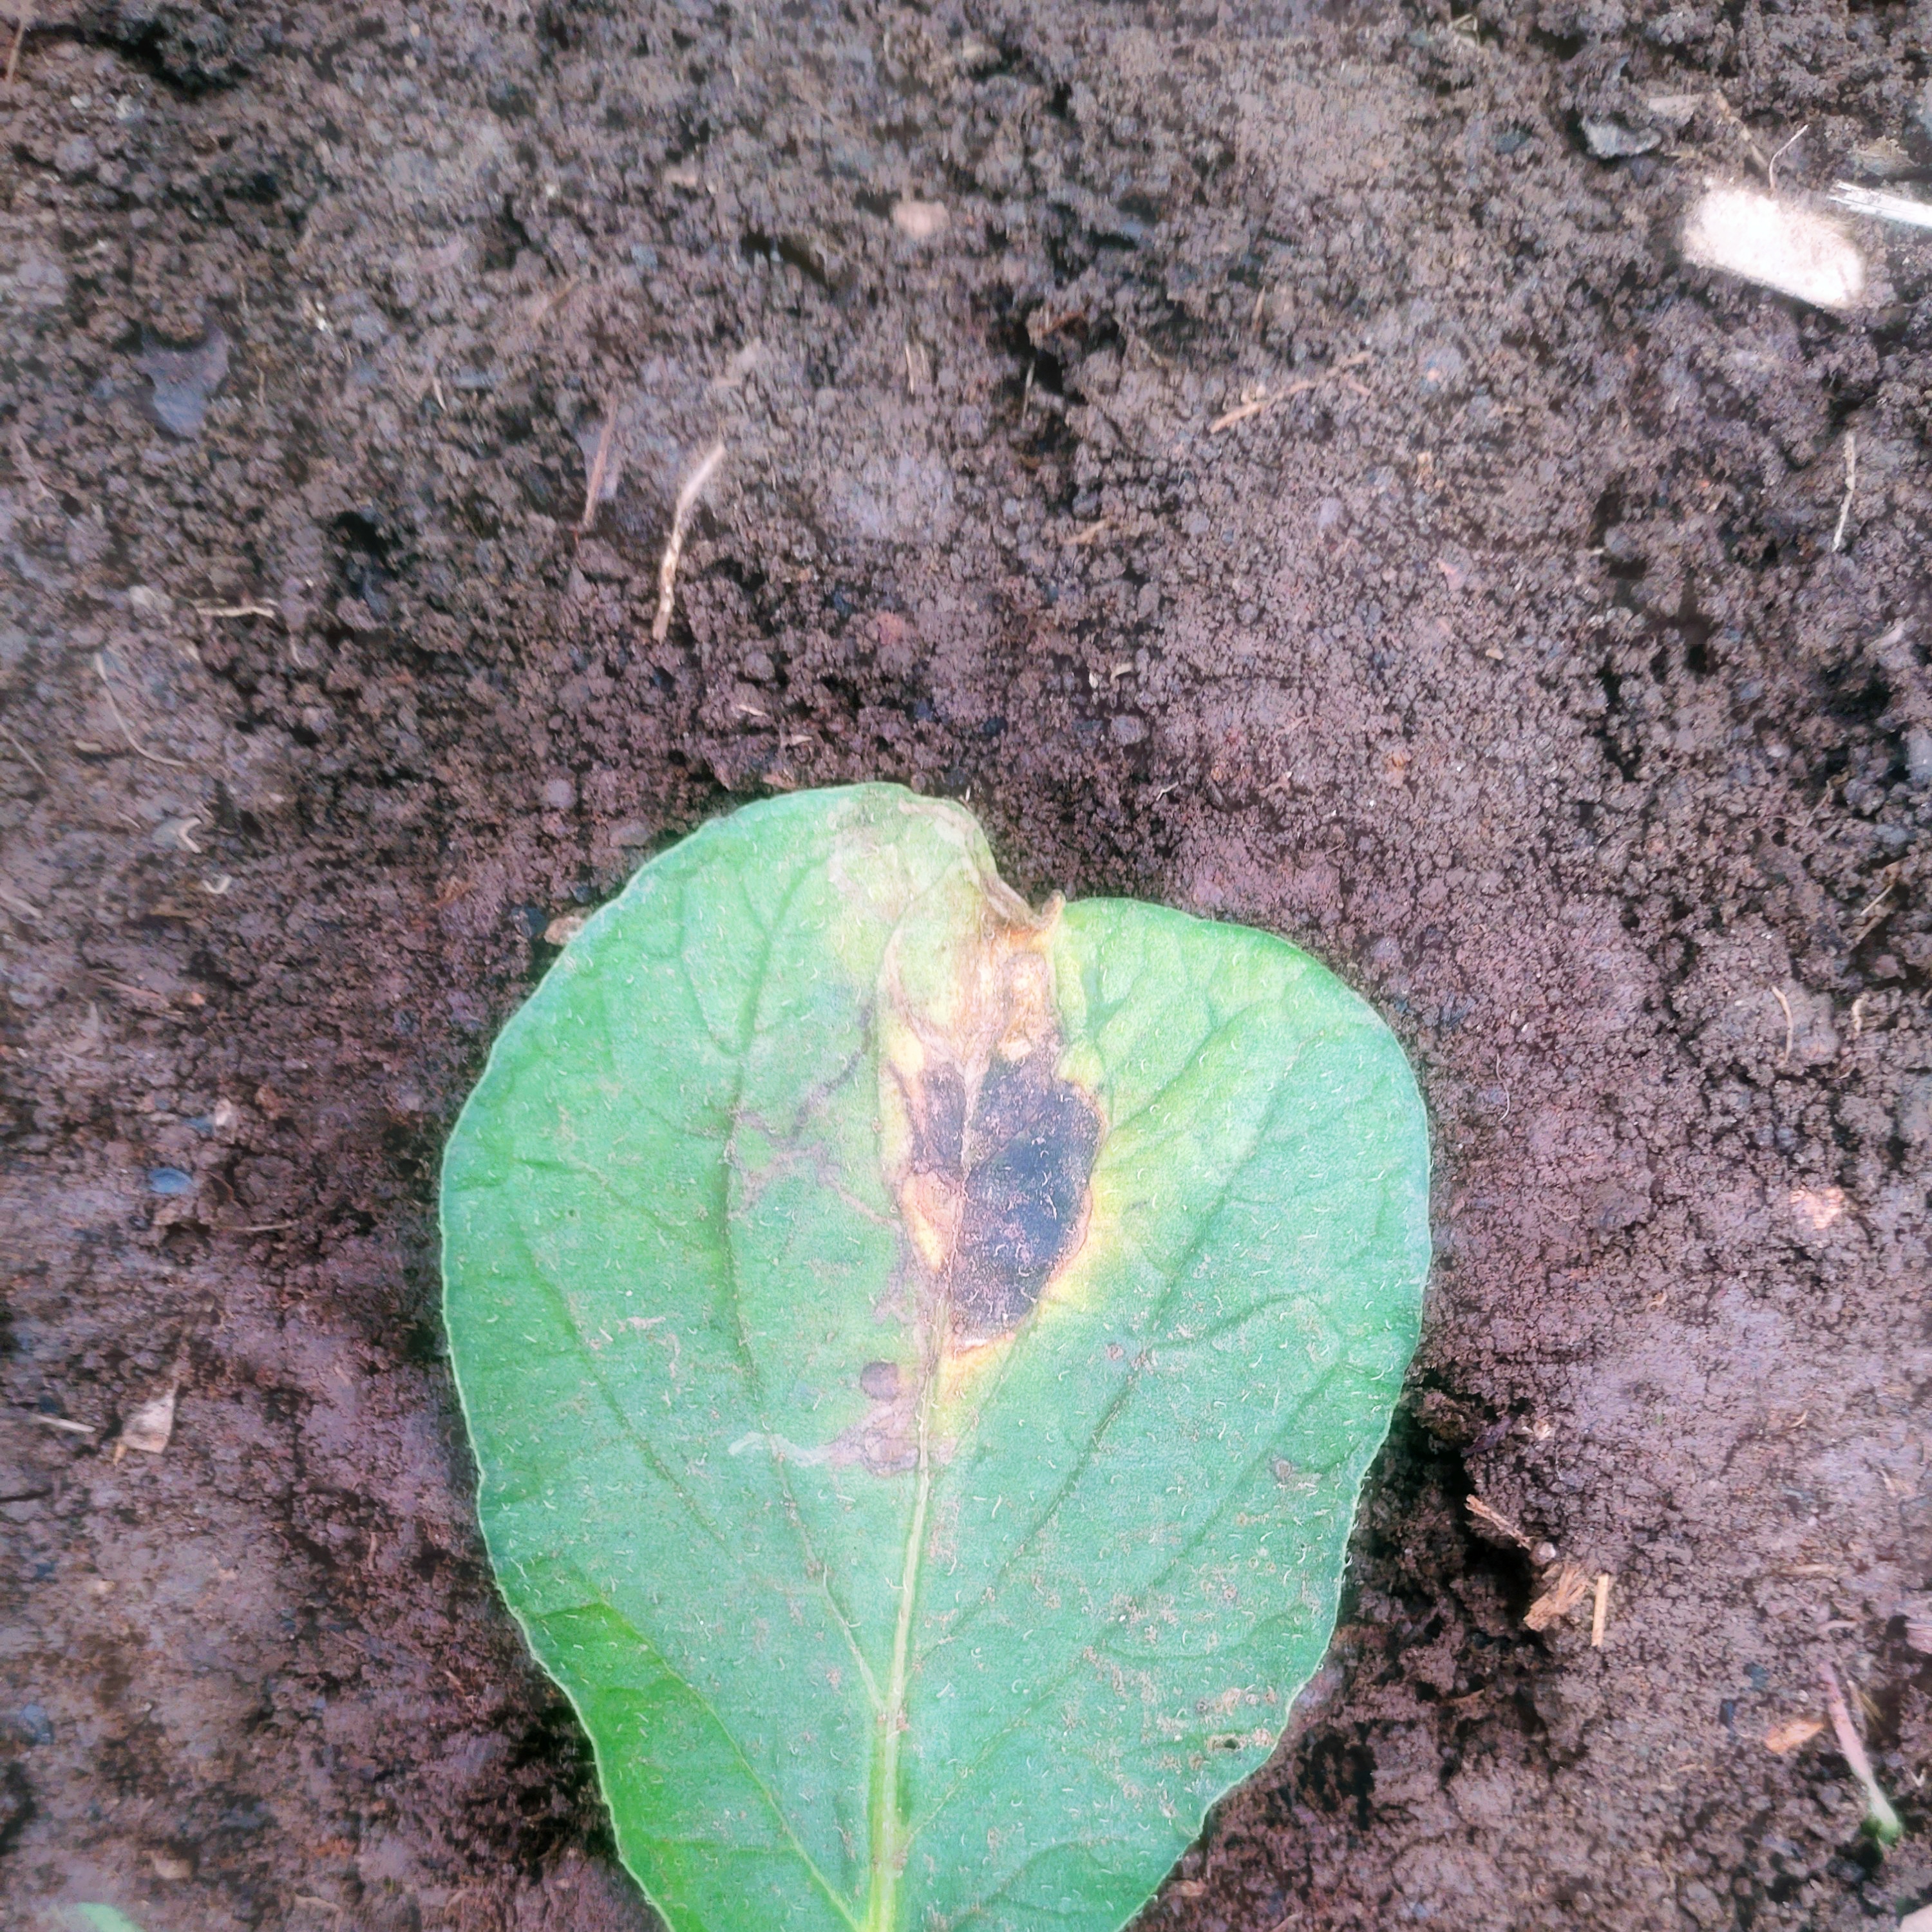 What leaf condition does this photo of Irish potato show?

late blight
